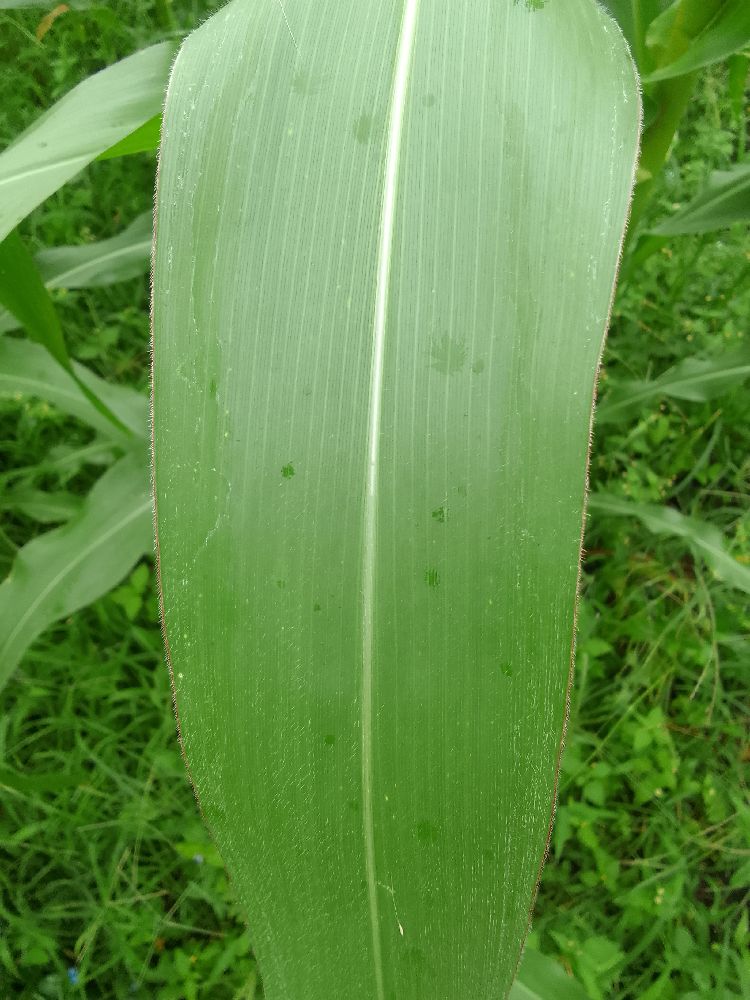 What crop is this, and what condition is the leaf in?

maize, healthy
